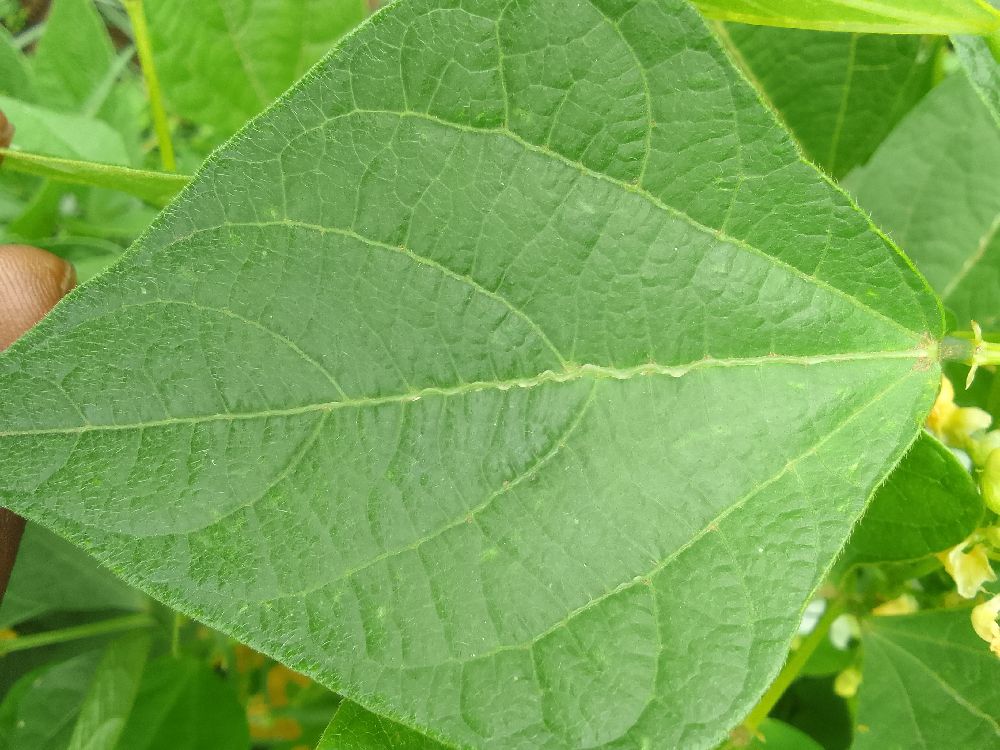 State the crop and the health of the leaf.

common bean, healthy
